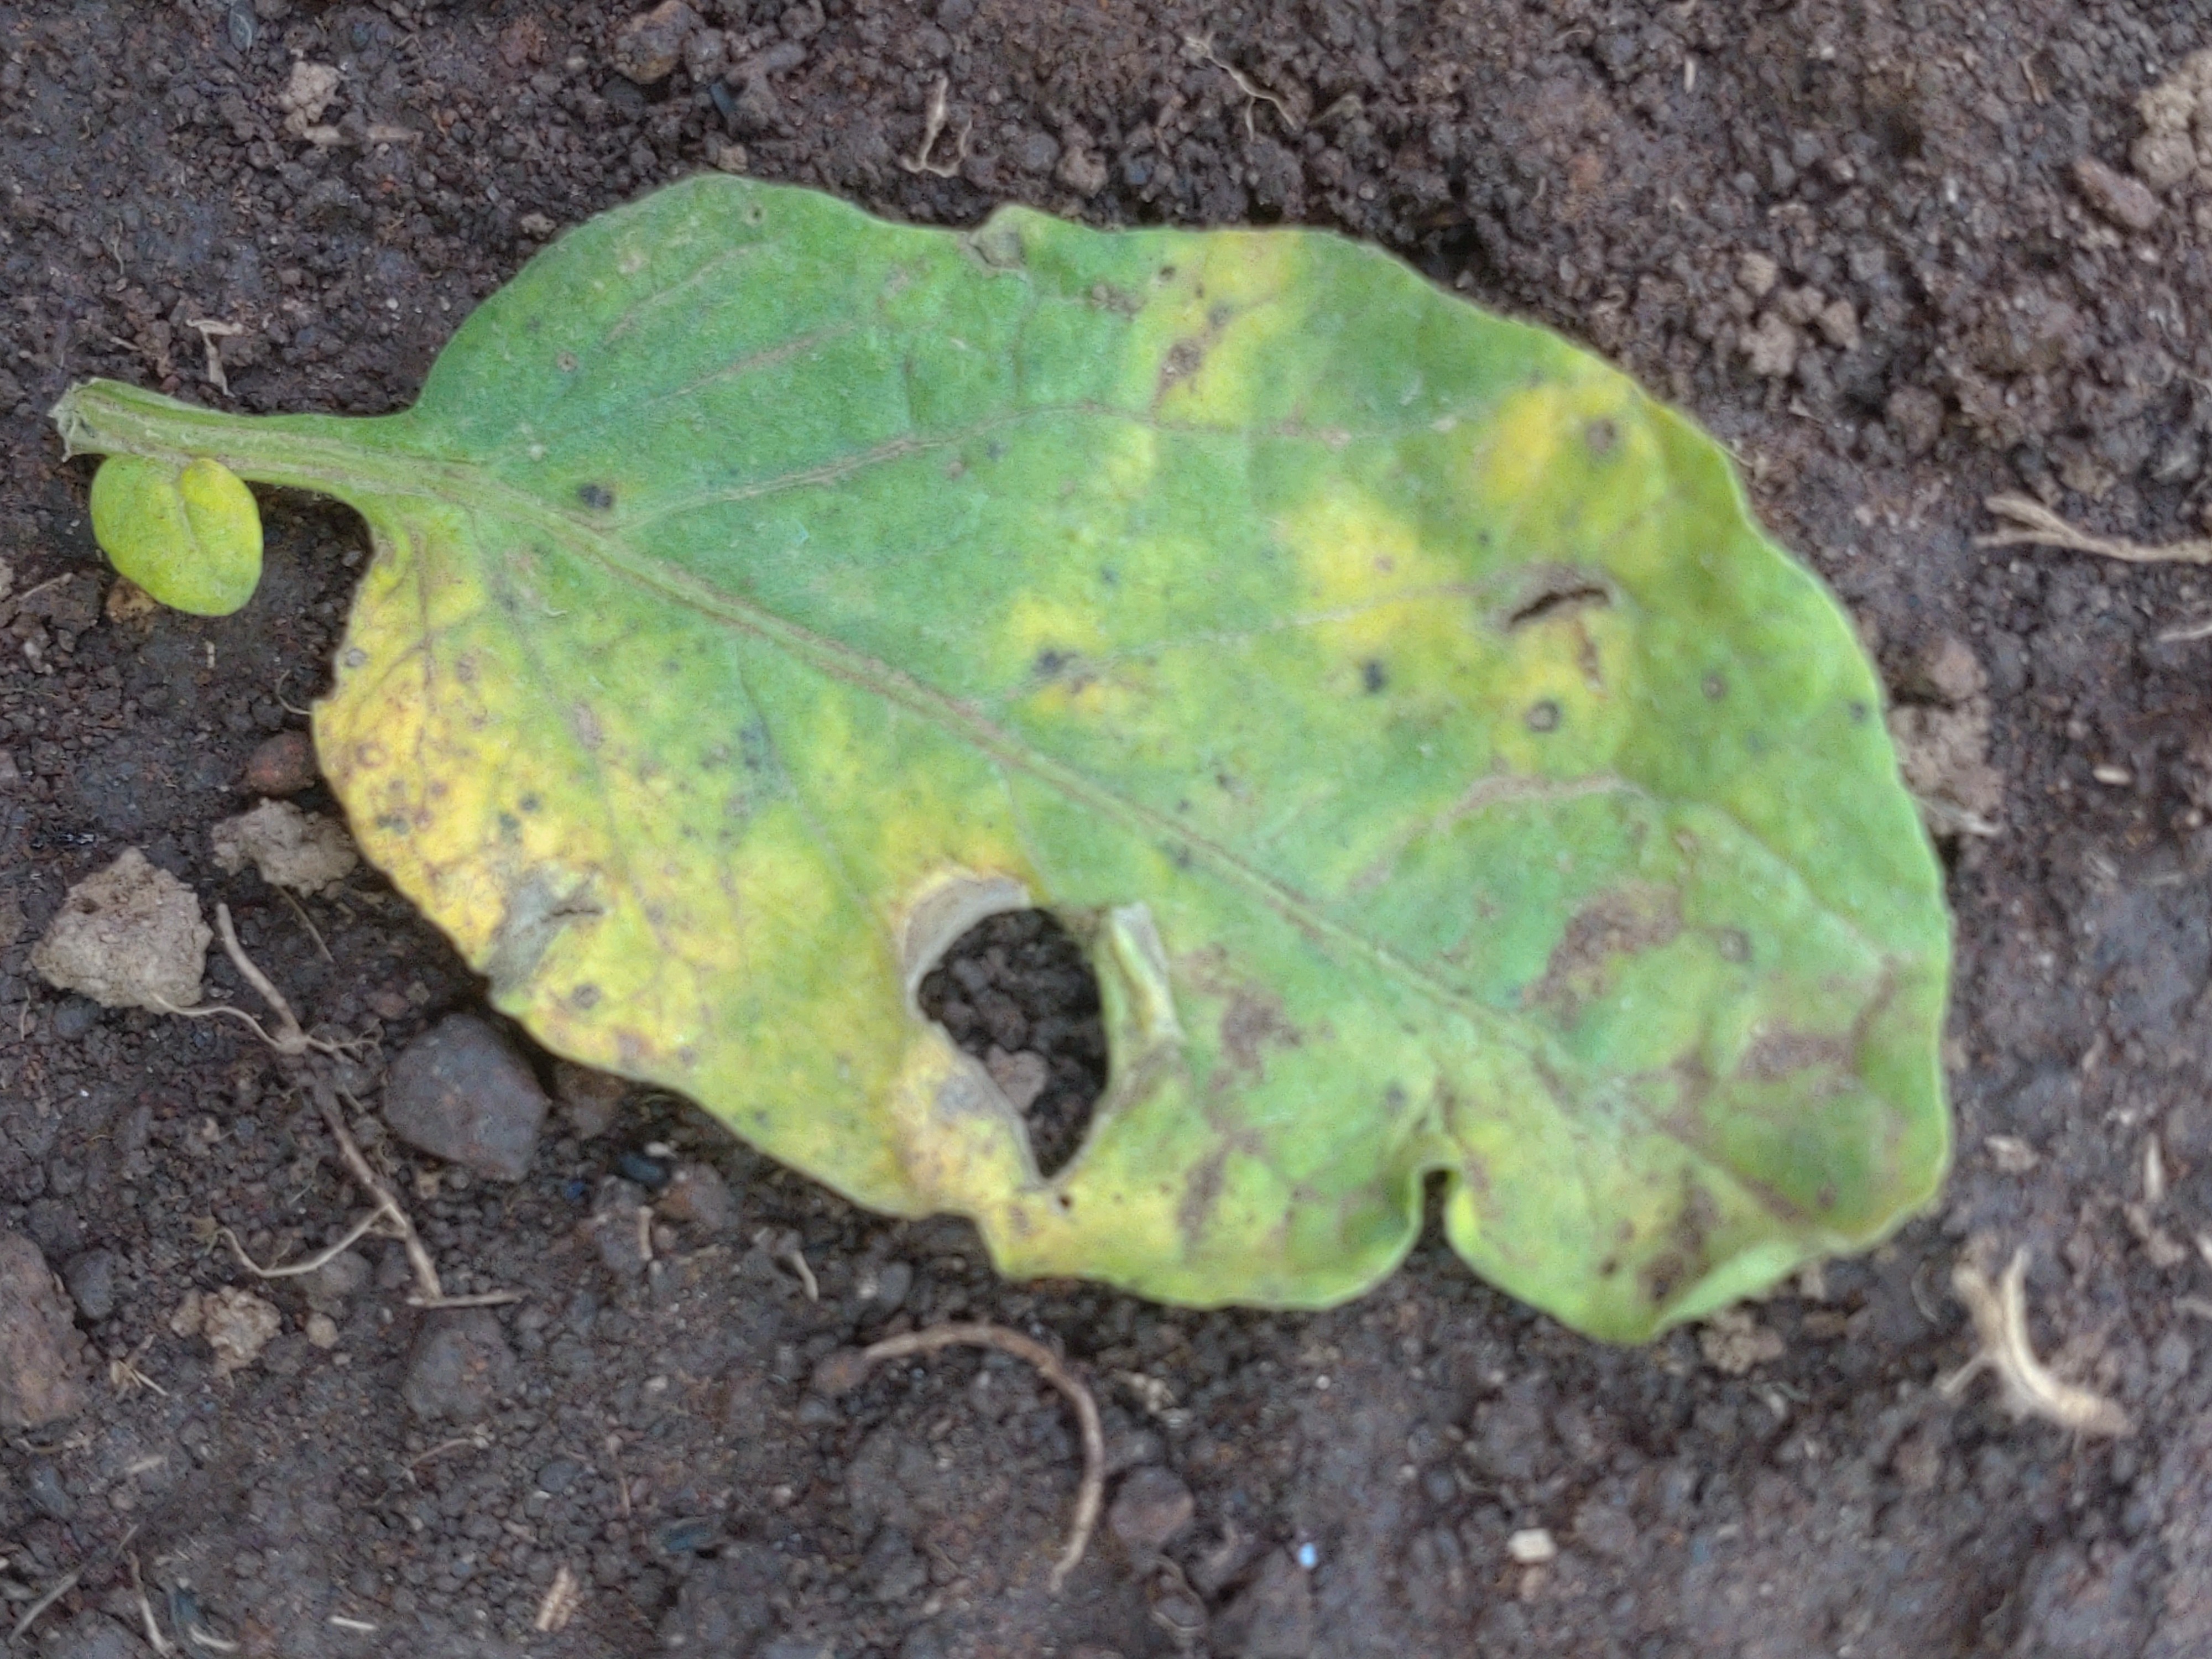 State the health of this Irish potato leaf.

late blight
